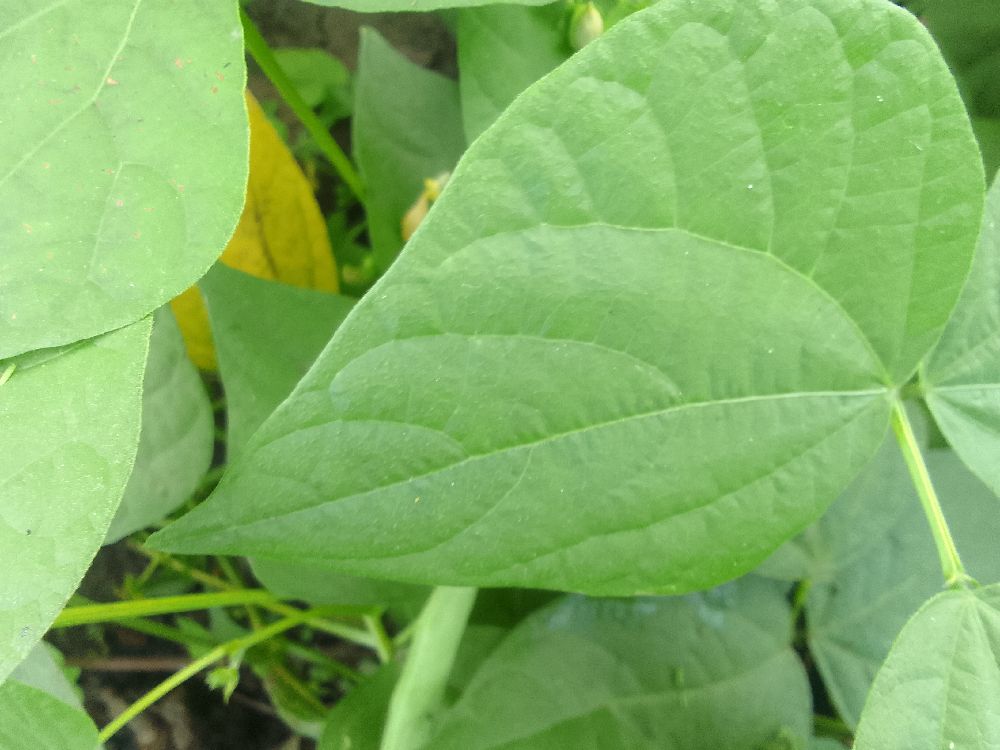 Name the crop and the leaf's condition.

common bean, healthy
